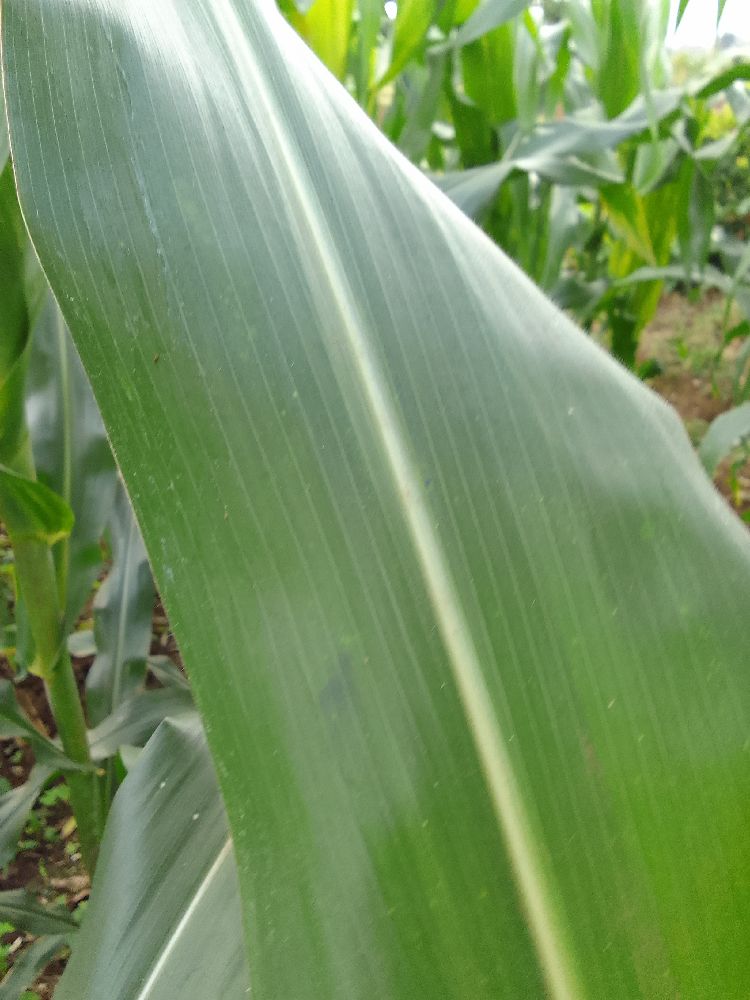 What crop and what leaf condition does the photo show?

maize, healthy
